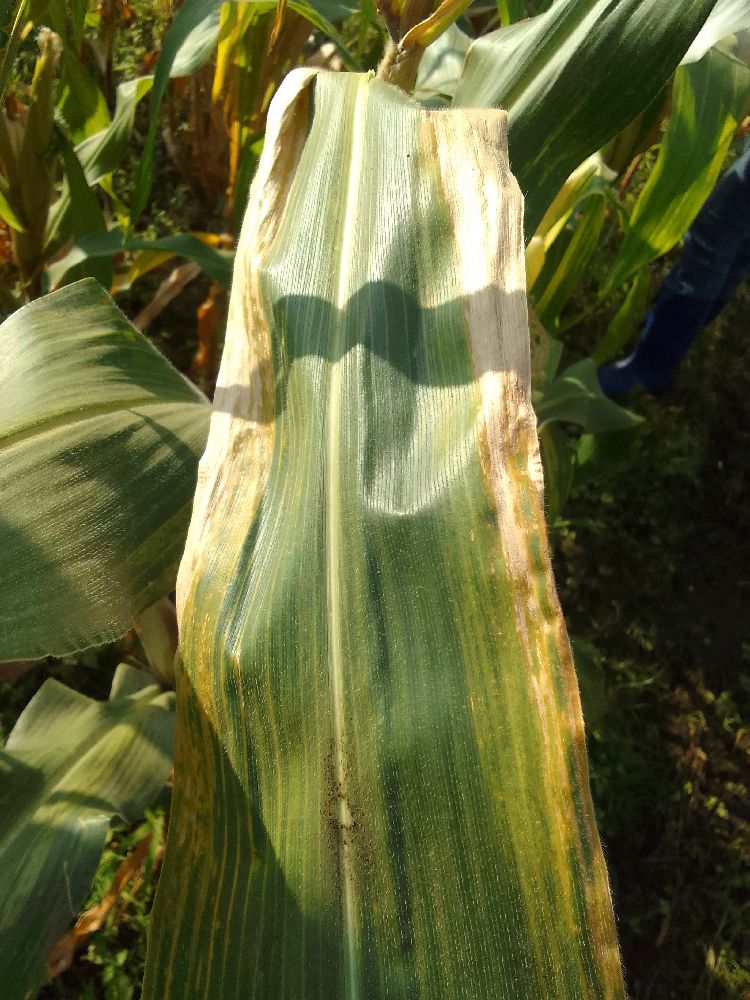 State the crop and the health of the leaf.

maize, maize lethal necrosis
